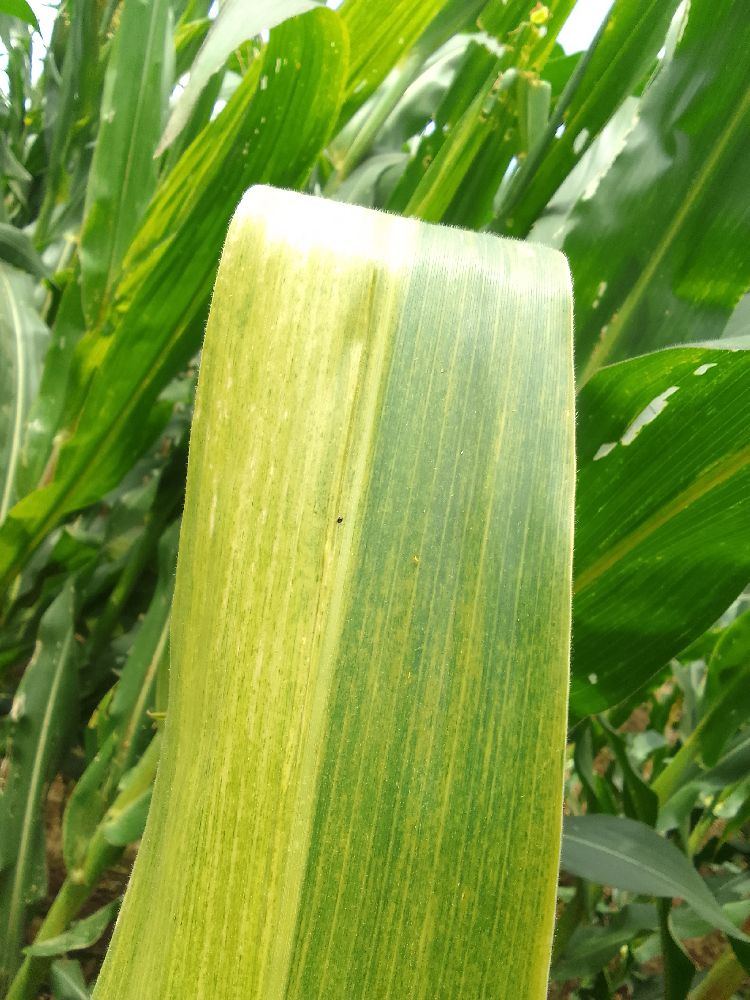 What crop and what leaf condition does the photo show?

maize, maize lethal necrosis
